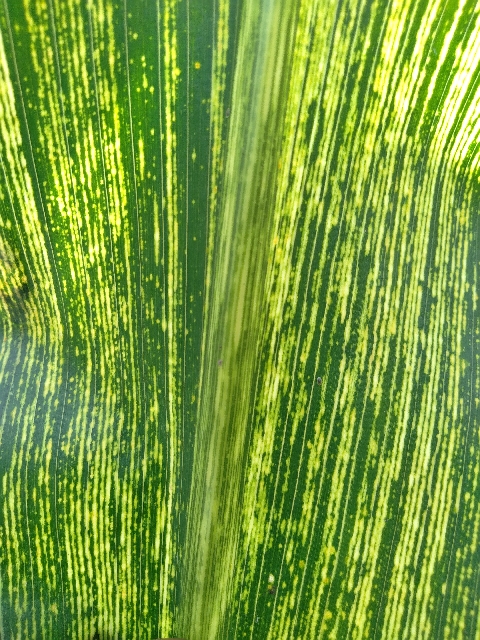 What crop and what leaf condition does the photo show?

maize, maize streak virus
